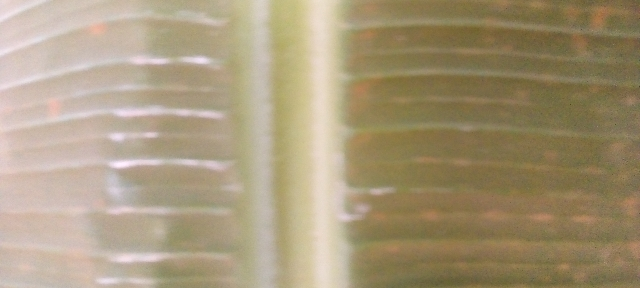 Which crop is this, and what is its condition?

banana, healthy
